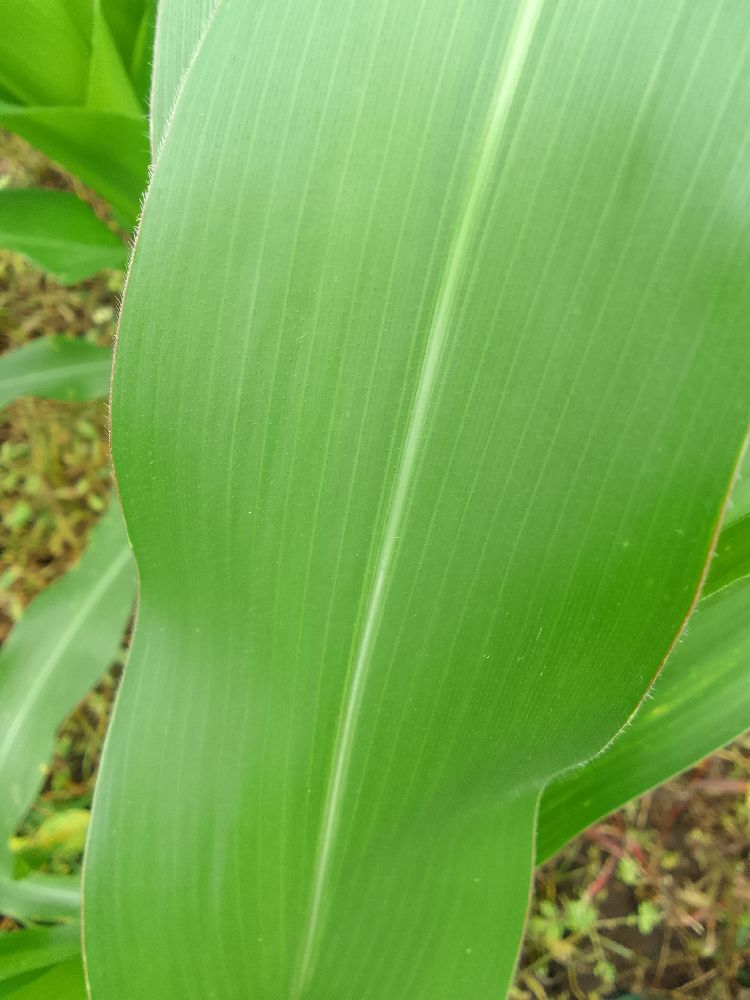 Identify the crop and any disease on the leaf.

maize, healthy
